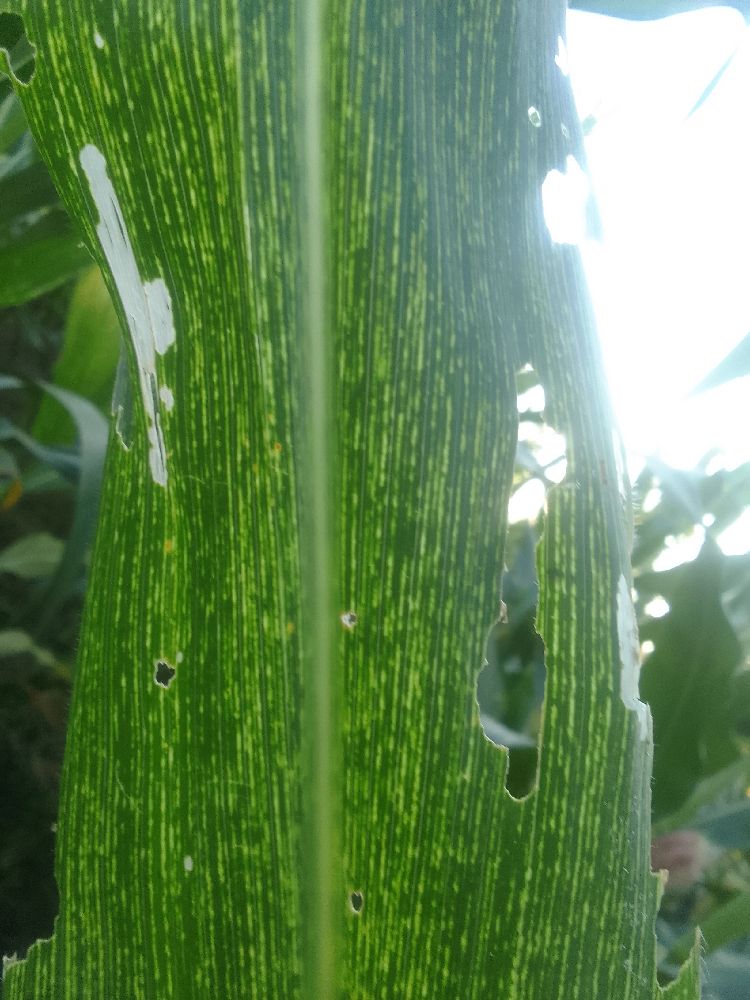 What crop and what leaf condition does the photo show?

maize, maize streak virus
